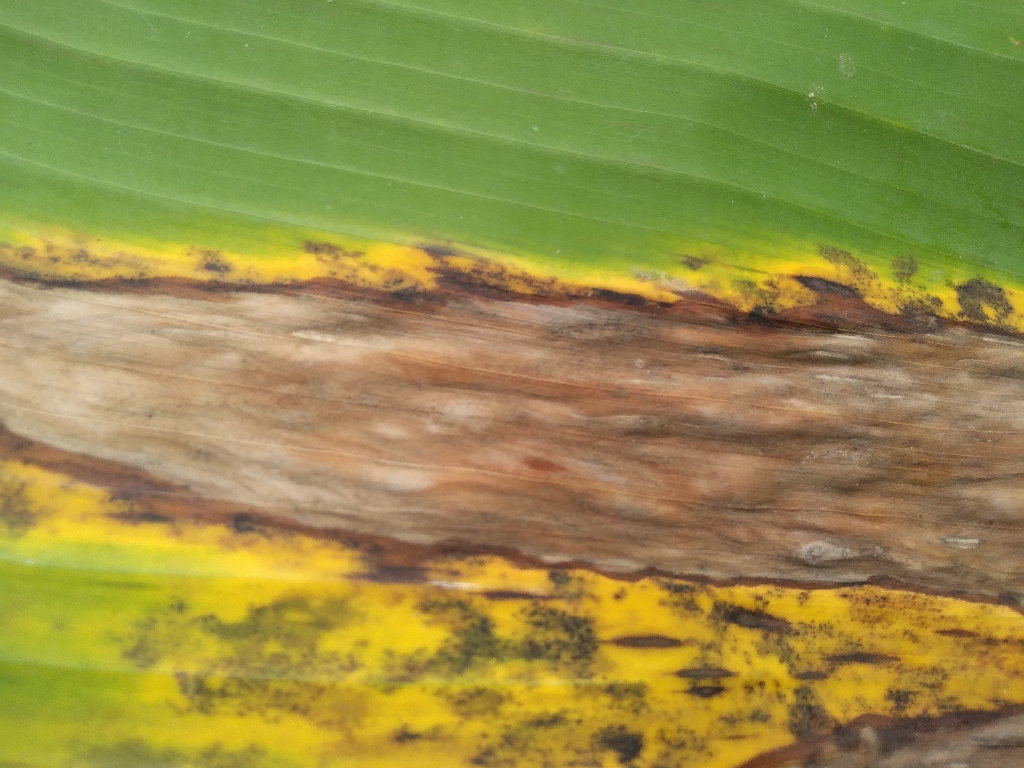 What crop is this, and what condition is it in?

banana, black sigatoka
